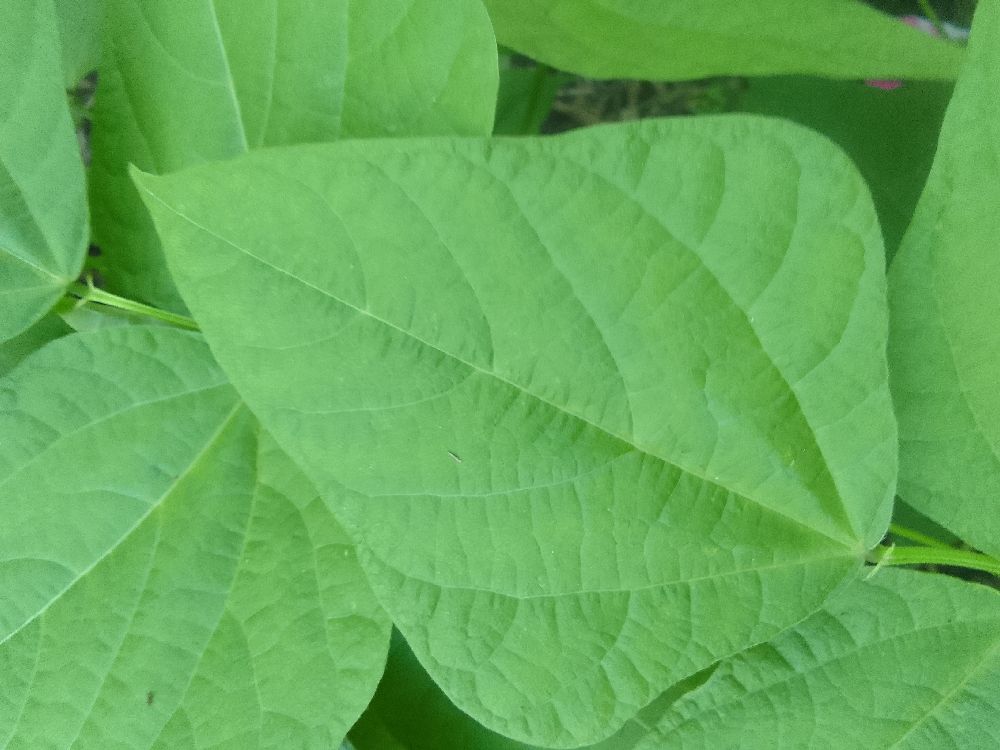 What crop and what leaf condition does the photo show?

common bean, healthy
